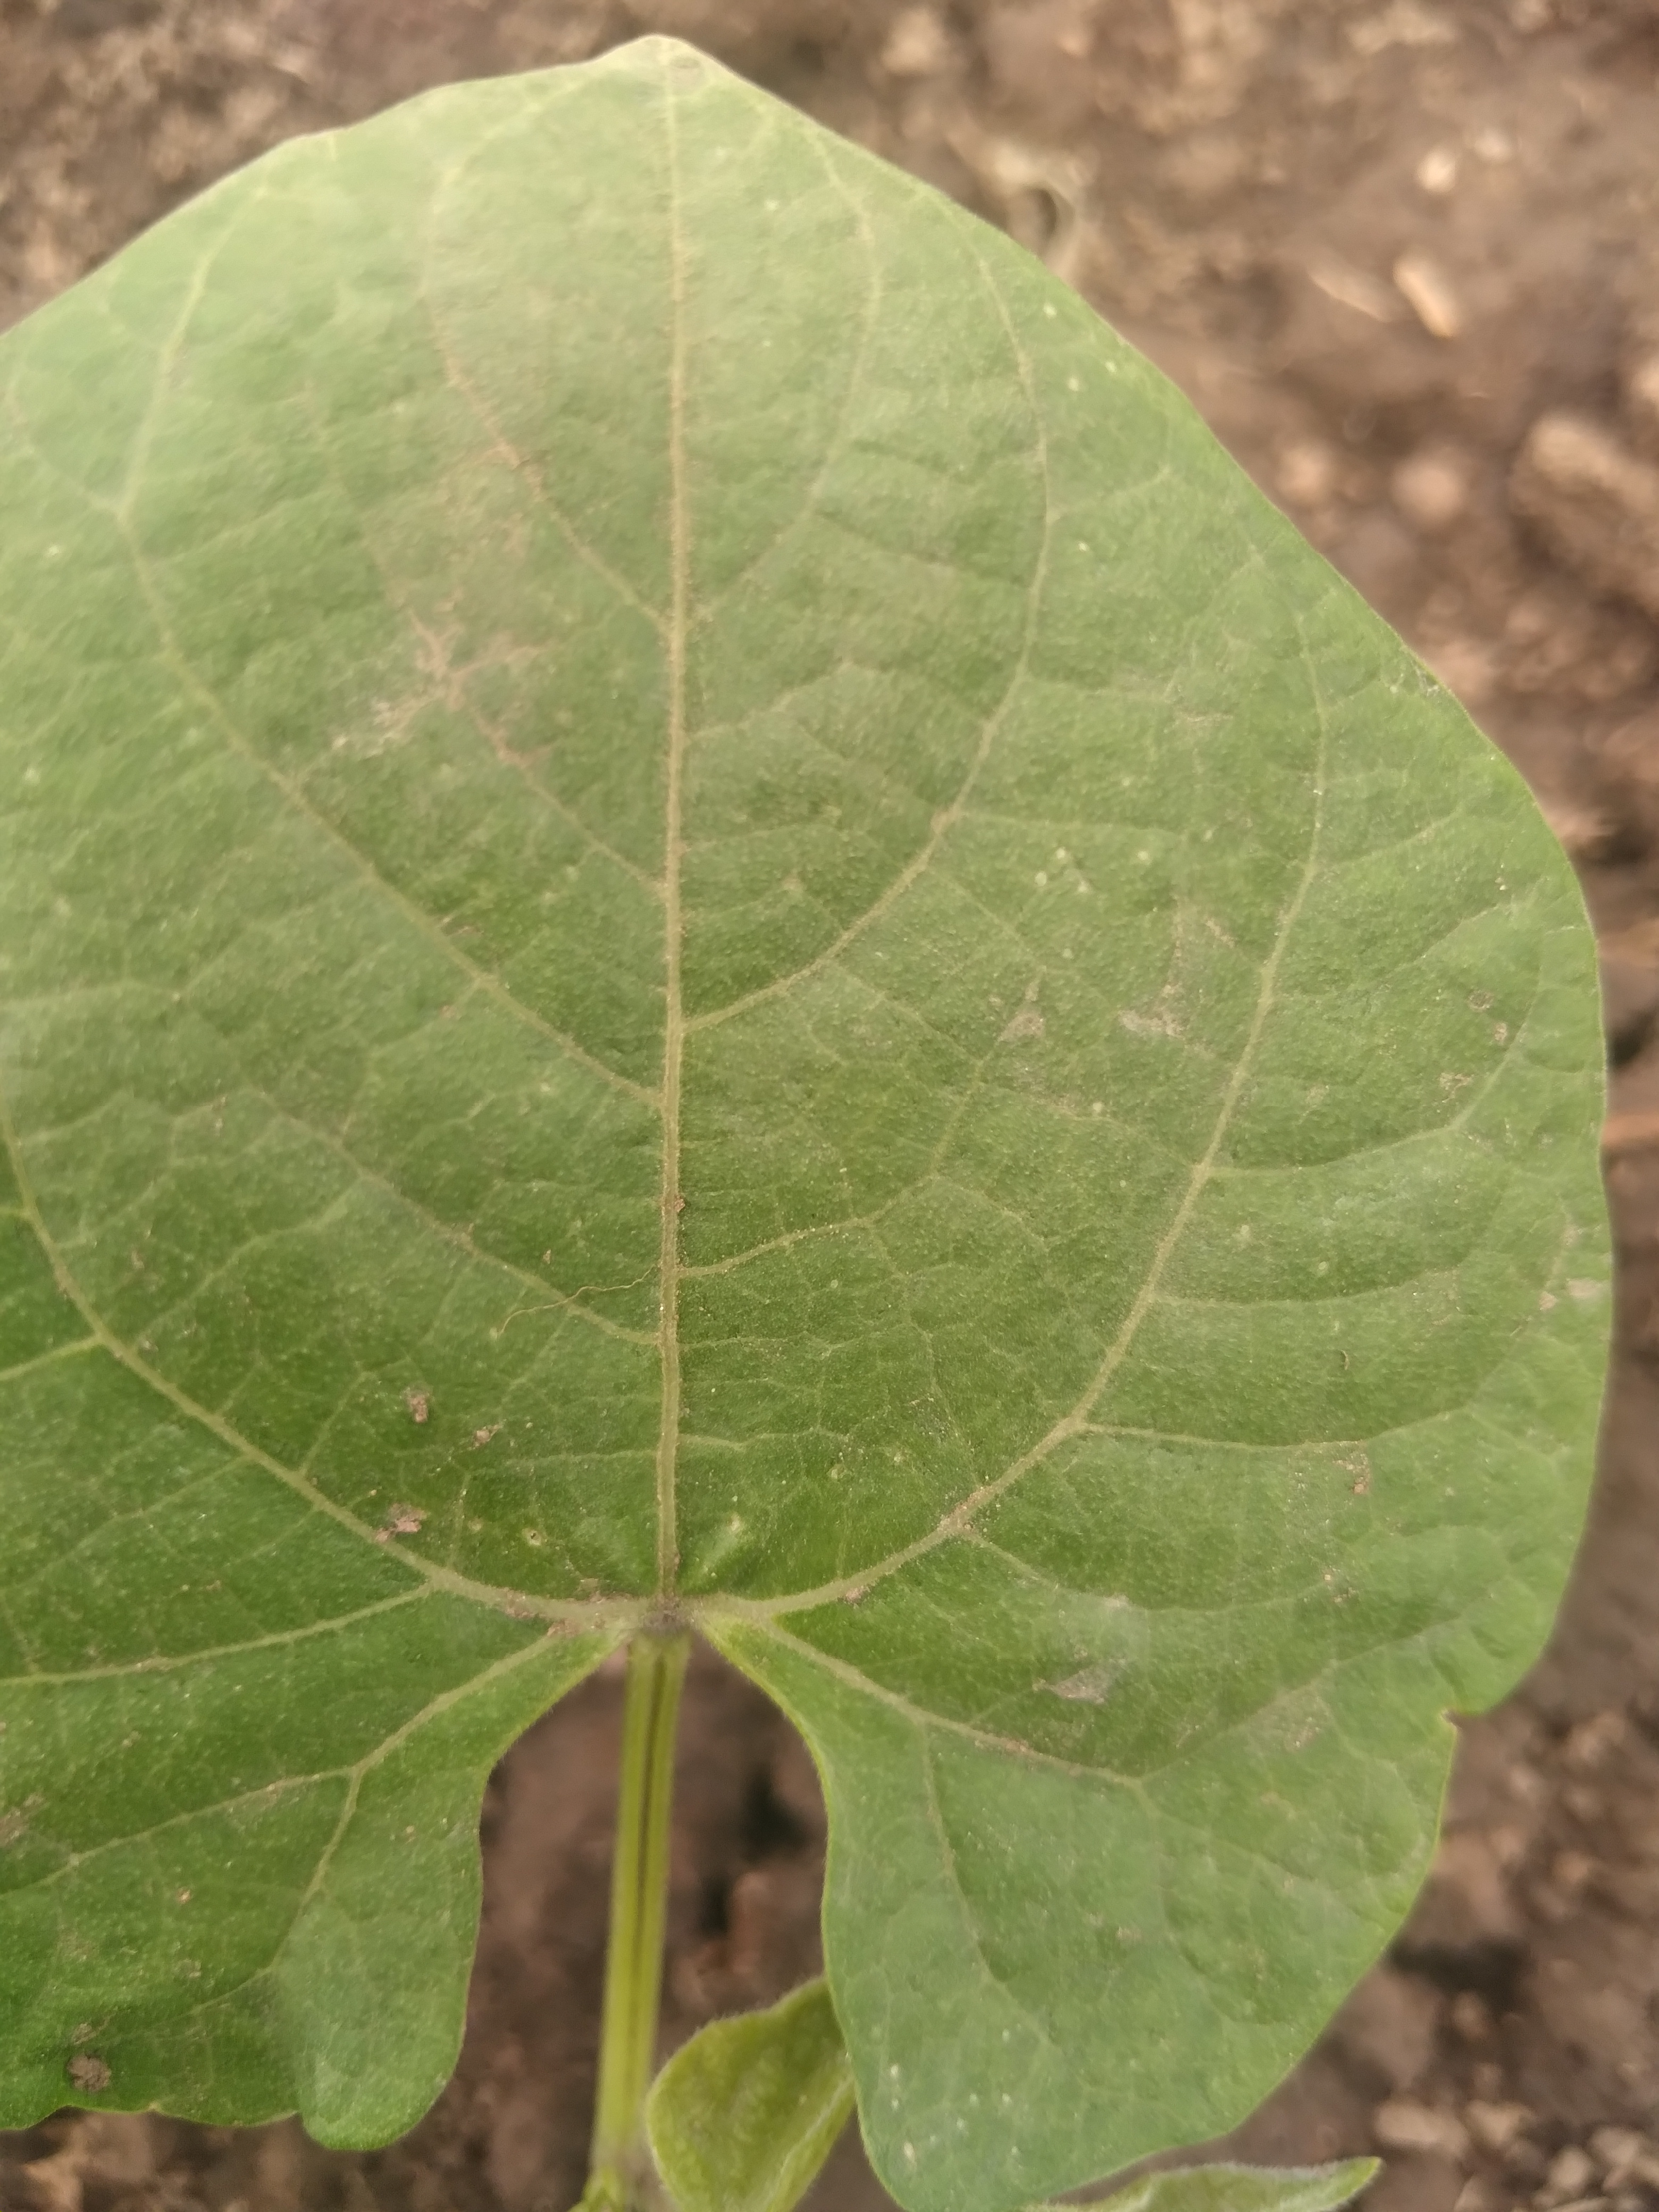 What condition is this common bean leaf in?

healthy
